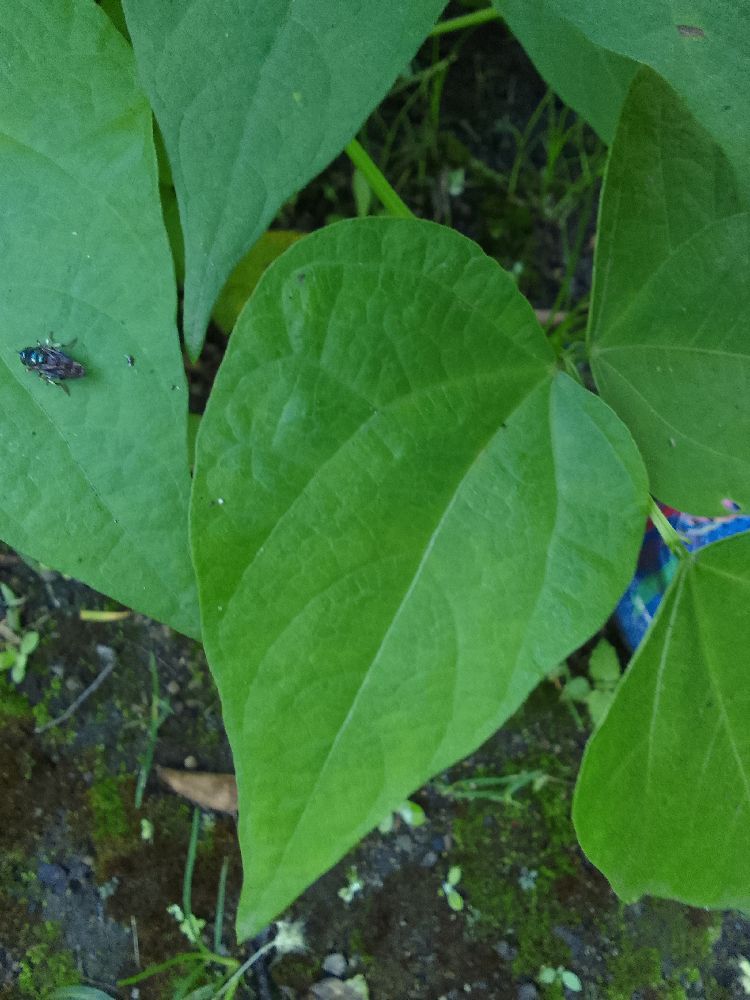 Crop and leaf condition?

common bean, healthy
